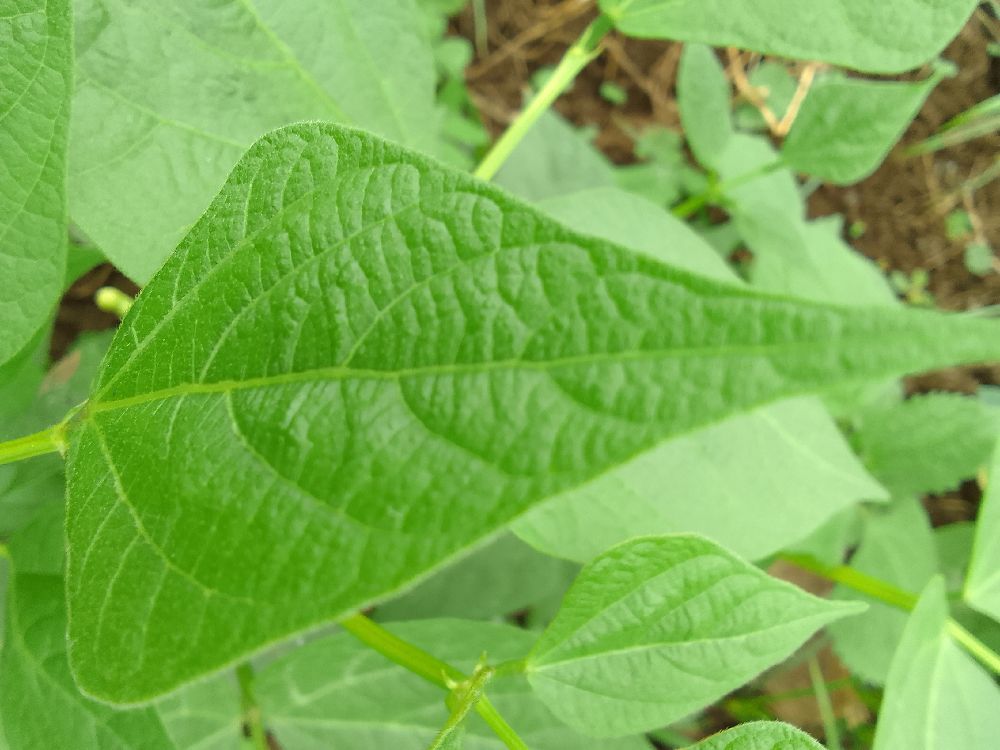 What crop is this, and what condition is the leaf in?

common bean, healthy
